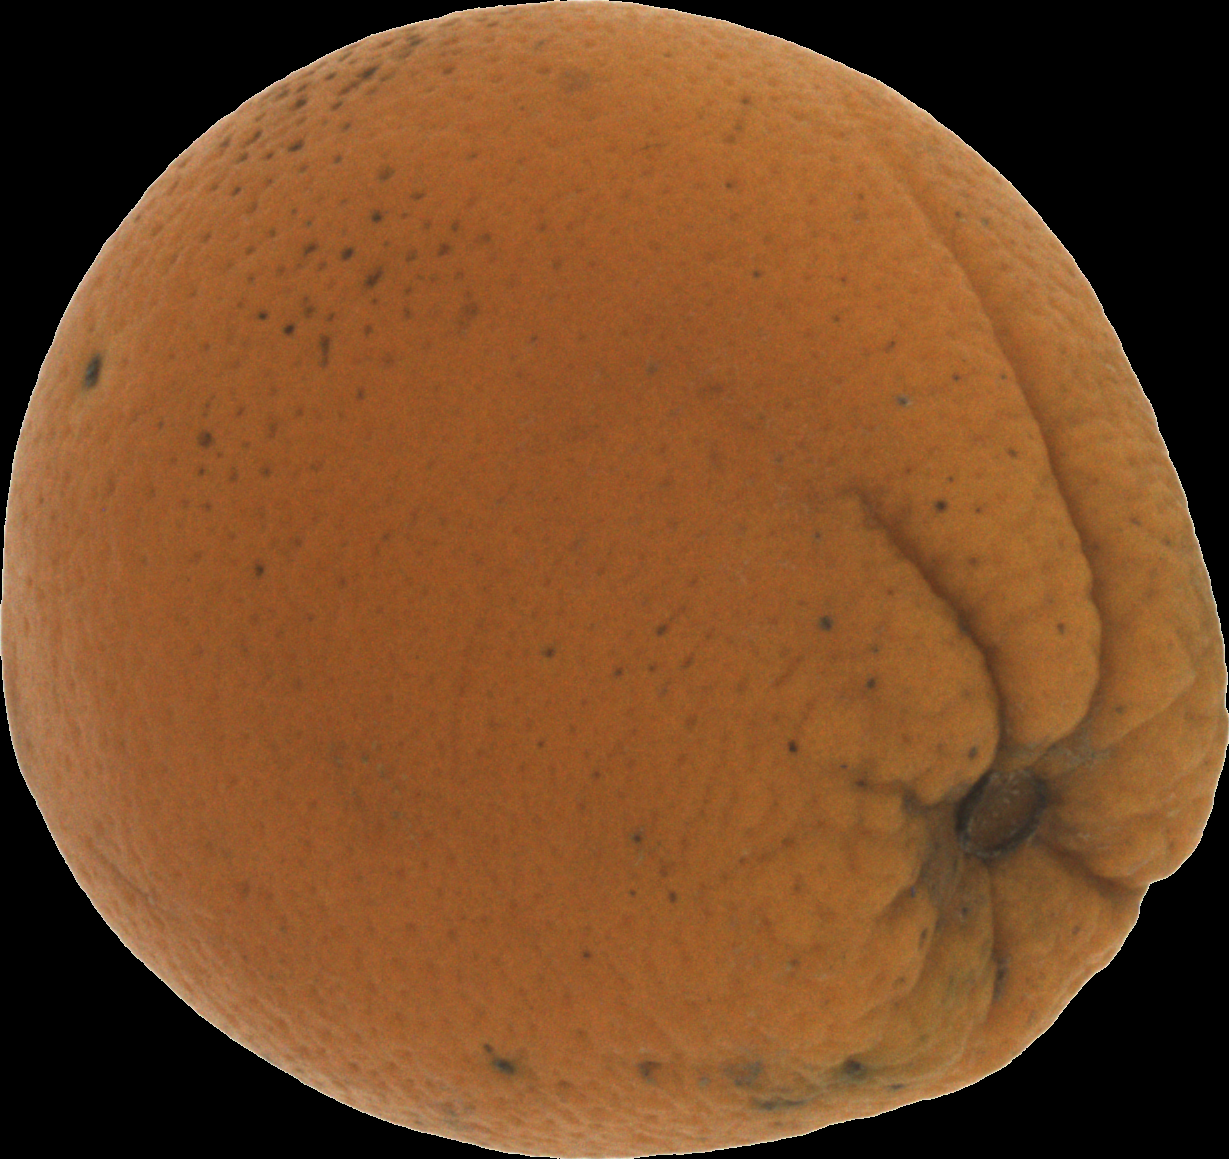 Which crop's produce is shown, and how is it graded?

orange, bad
